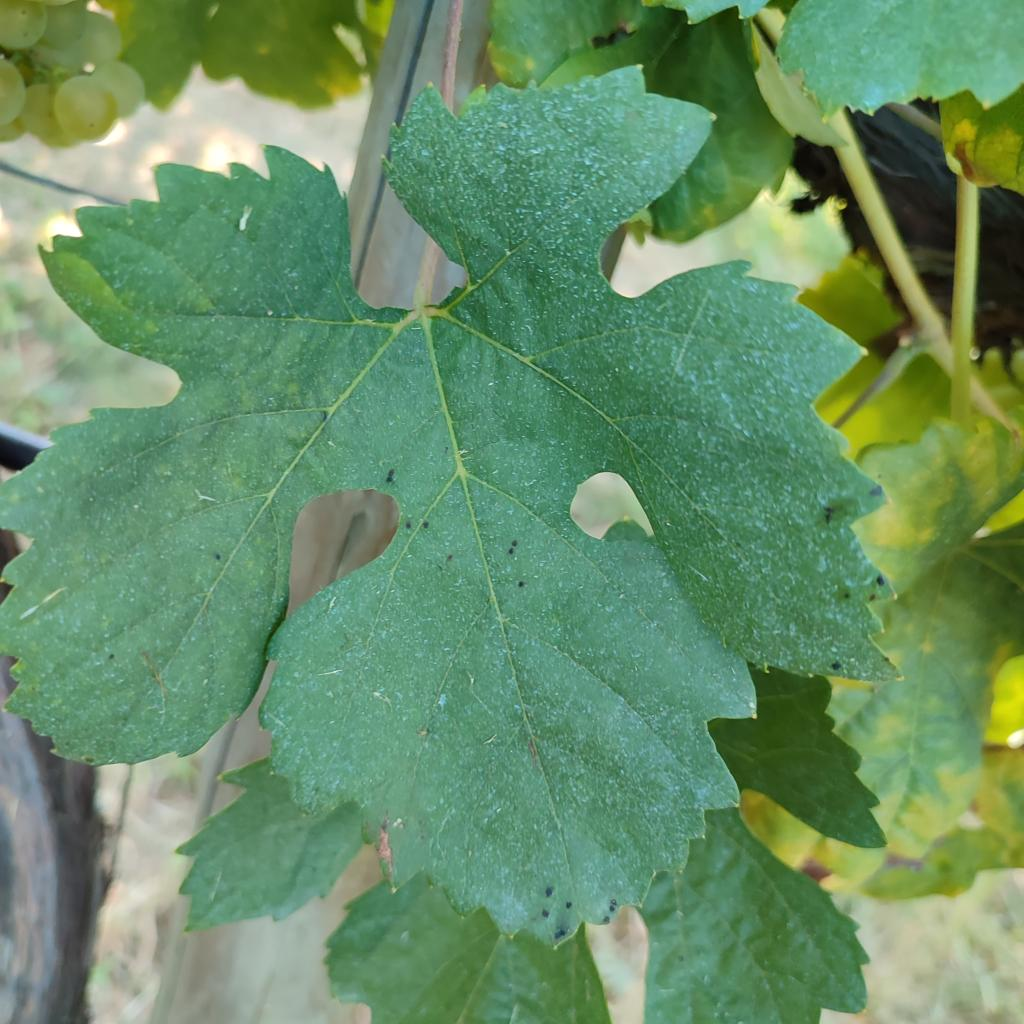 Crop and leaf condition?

grapevine, healthy
